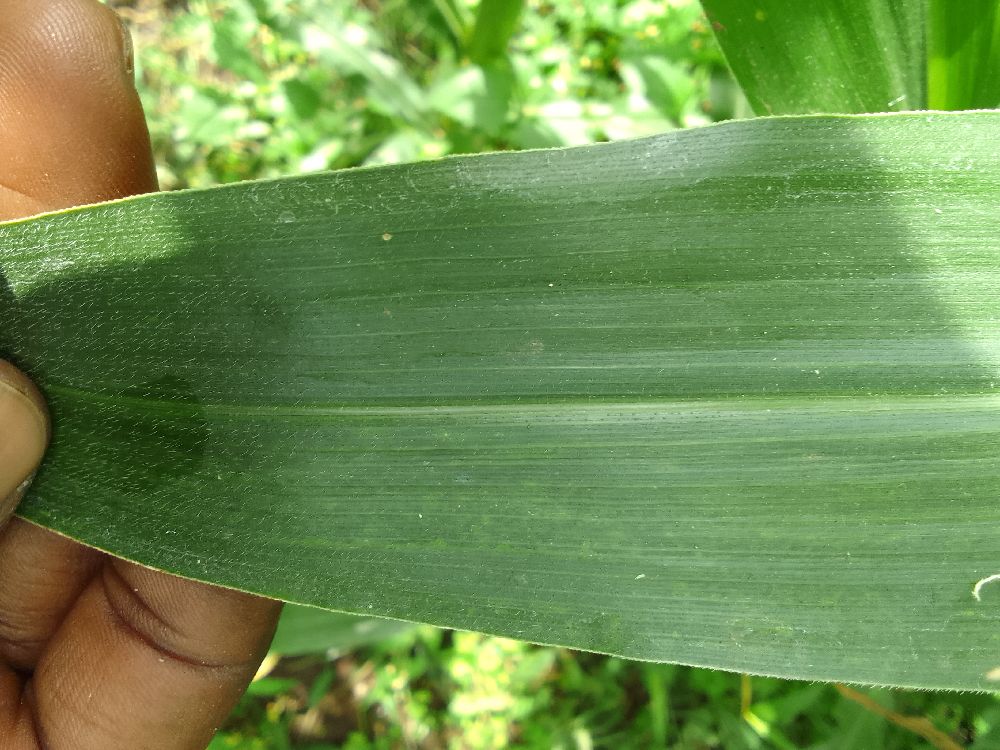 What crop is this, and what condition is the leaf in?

maize, healthy
